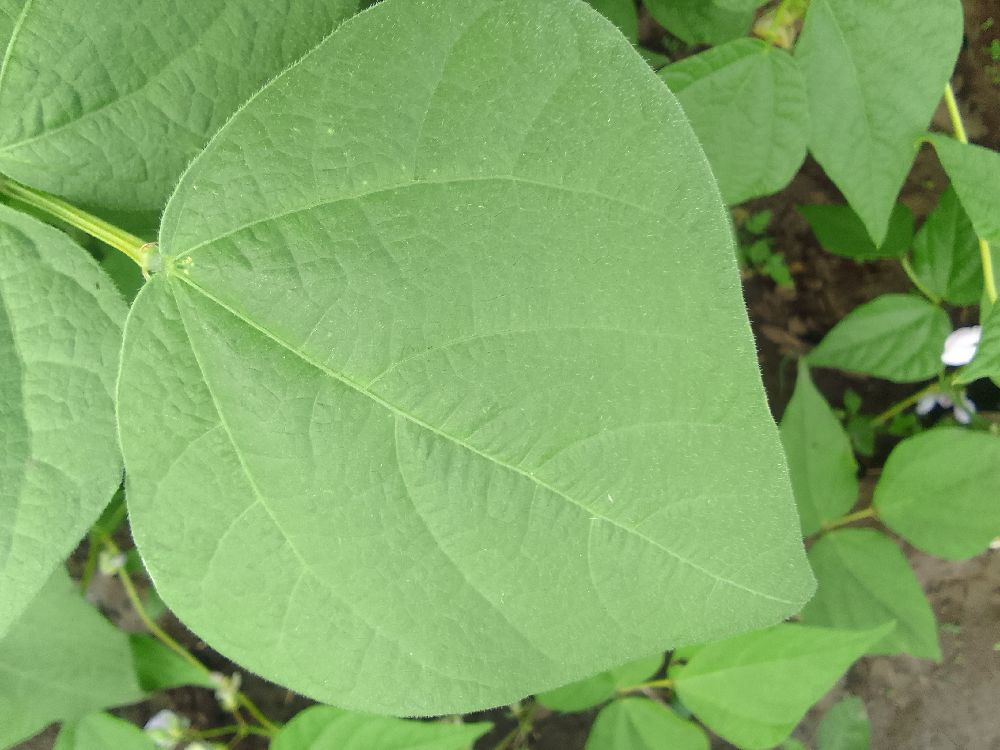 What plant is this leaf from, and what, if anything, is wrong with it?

common bean, healthy
